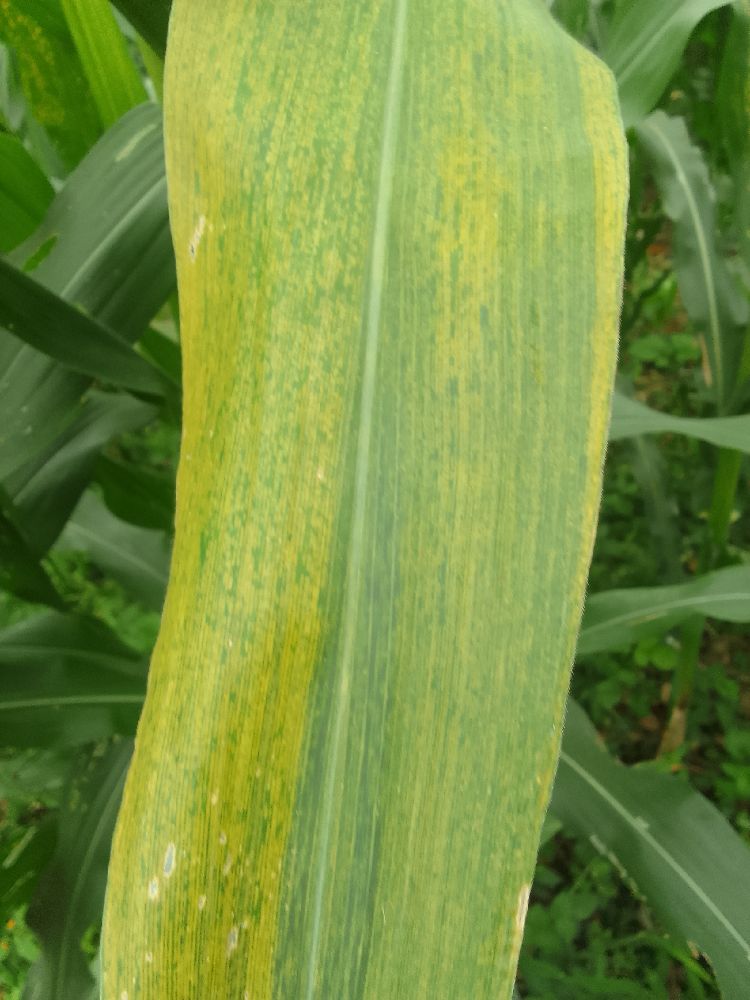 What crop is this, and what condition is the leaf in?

maize, maize lethal necrosis
